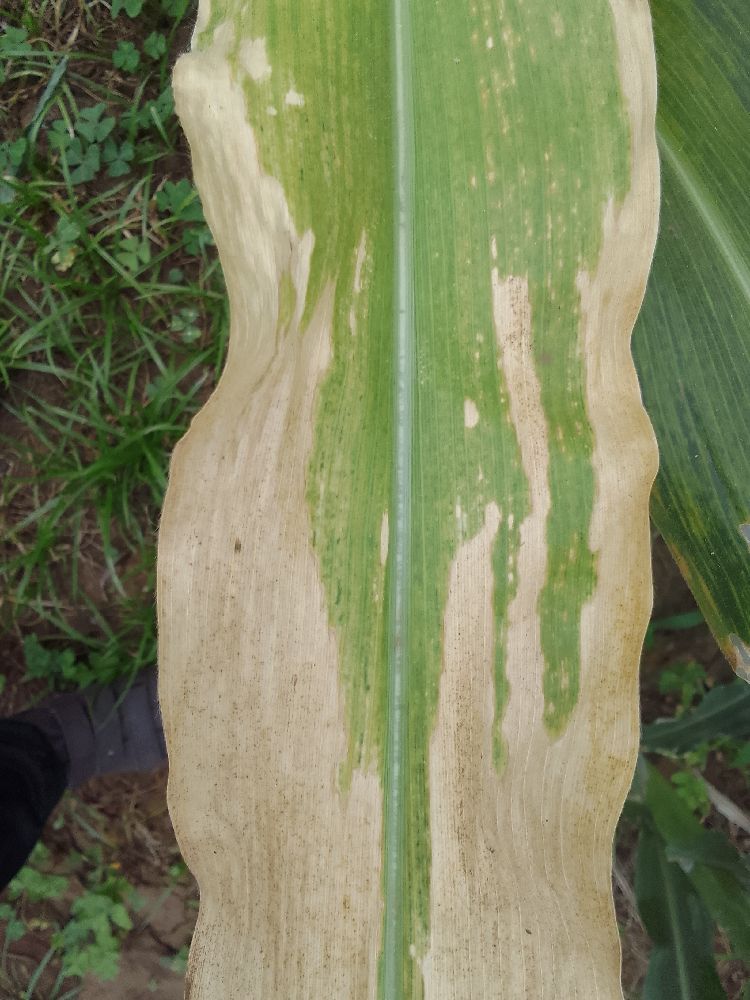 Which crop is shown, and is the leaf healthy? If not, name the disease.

maize, maize lethal necrosis
